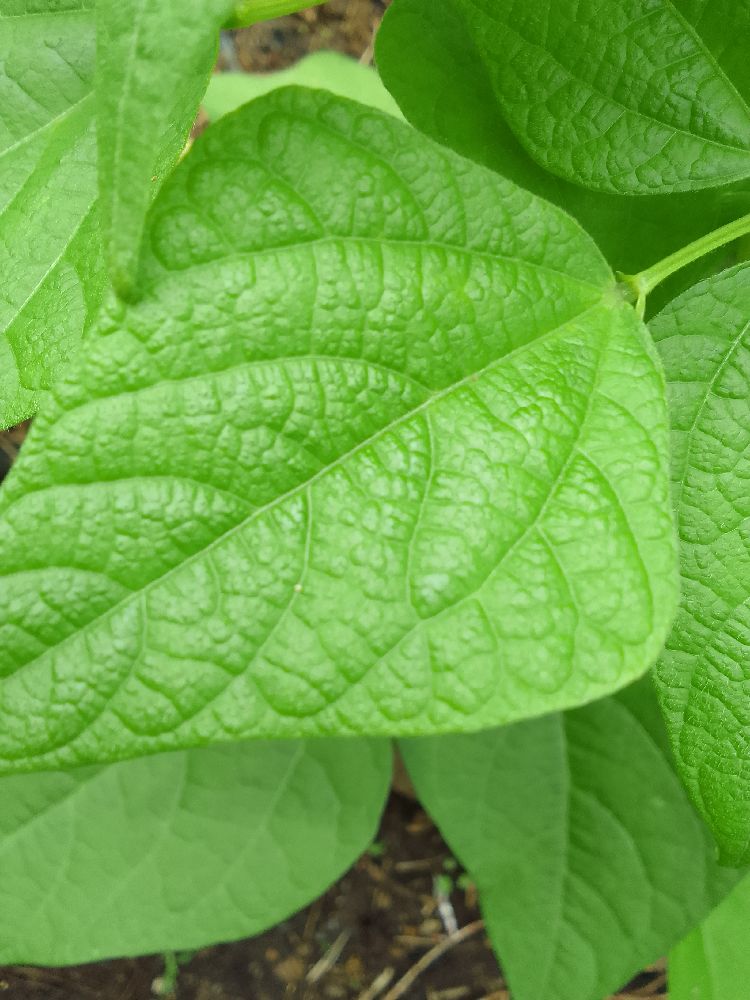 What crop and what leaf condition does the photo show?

common bean, healthy
